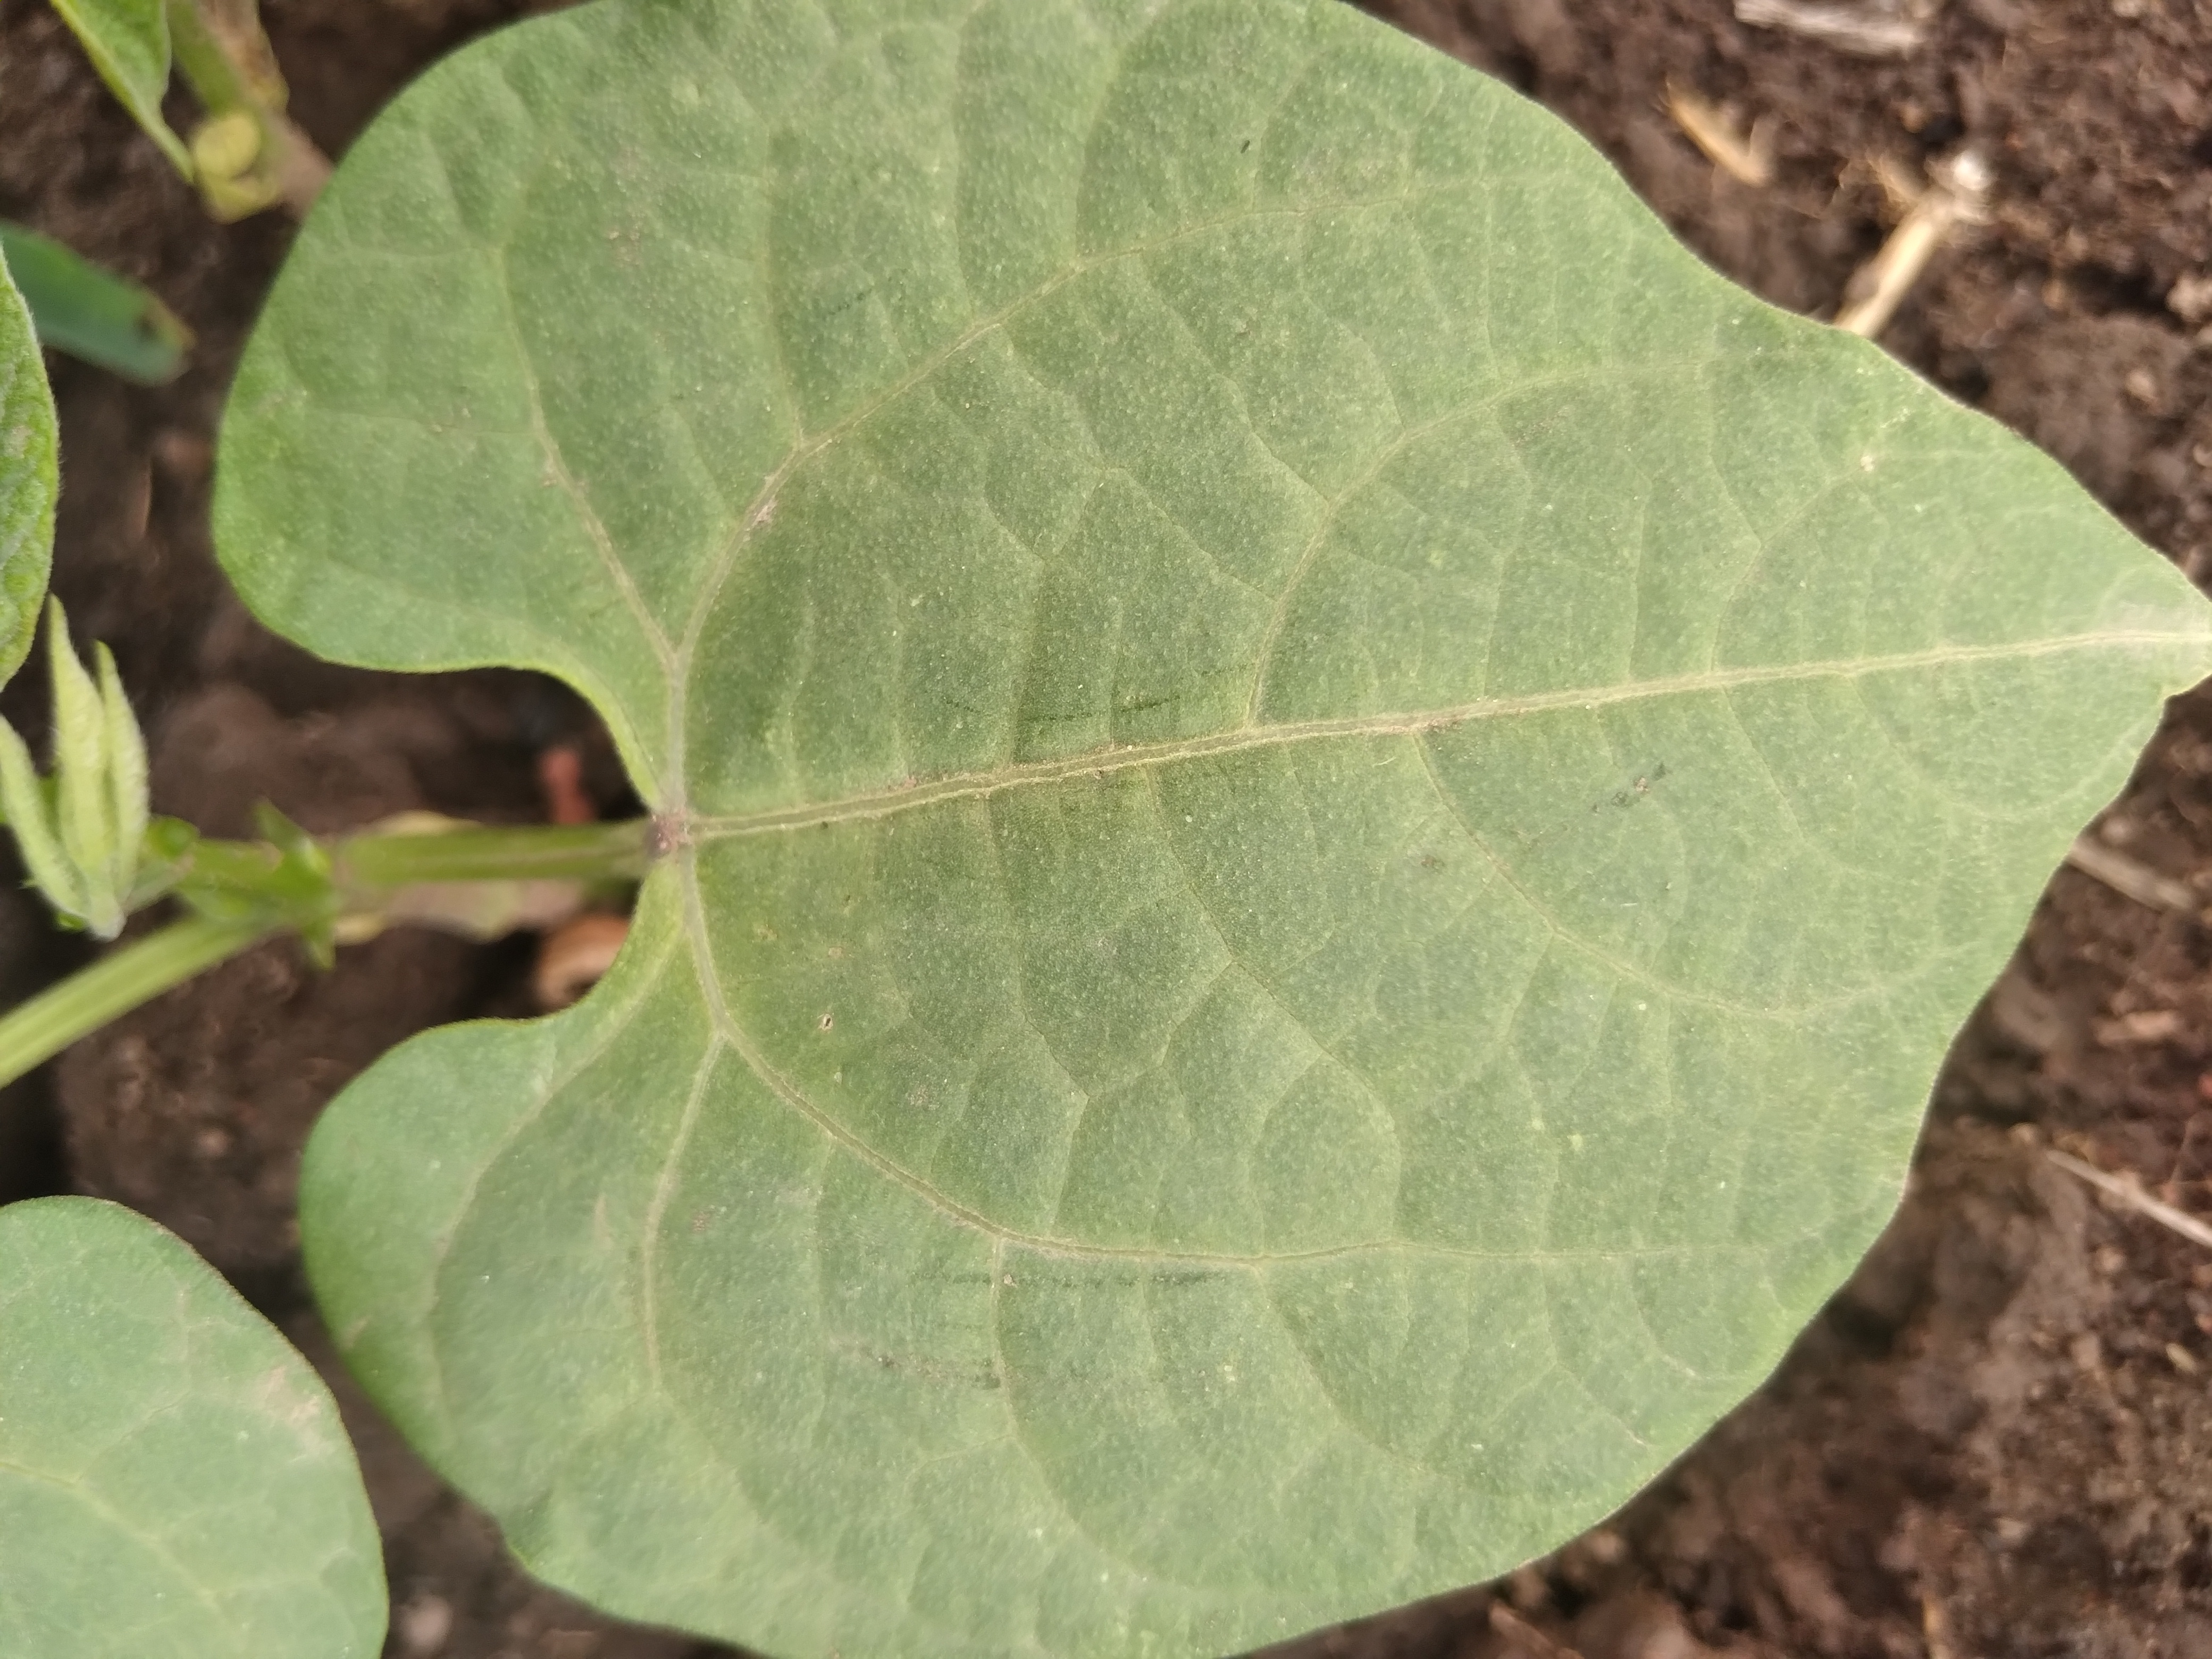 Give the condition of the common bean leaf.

healthy
